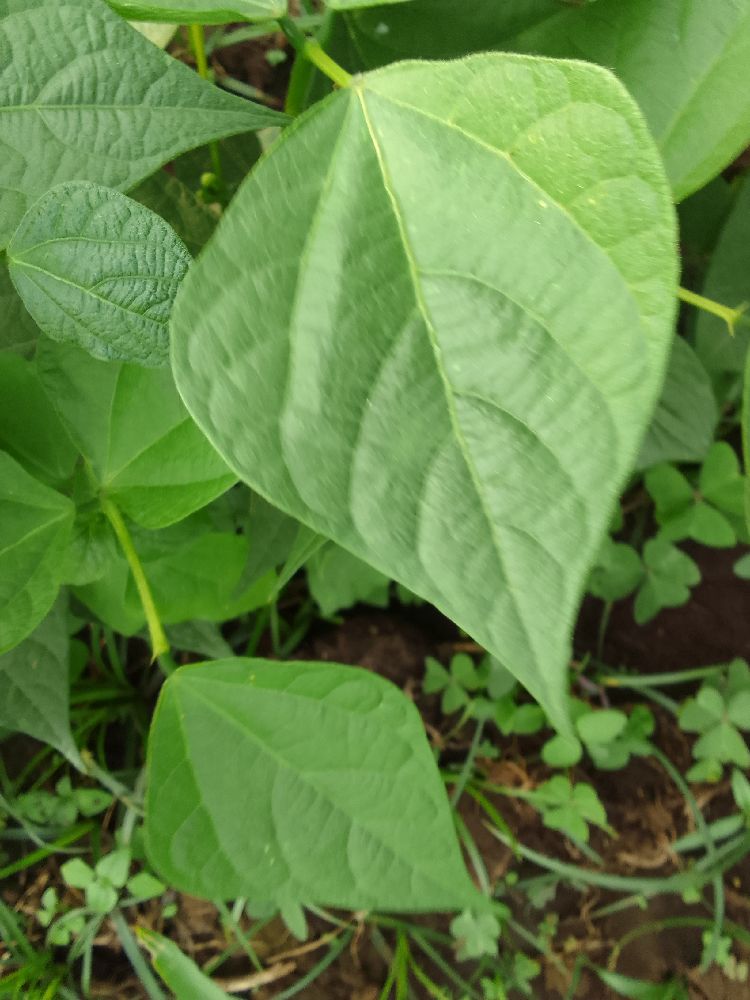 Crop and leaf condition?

common bean, healthy
